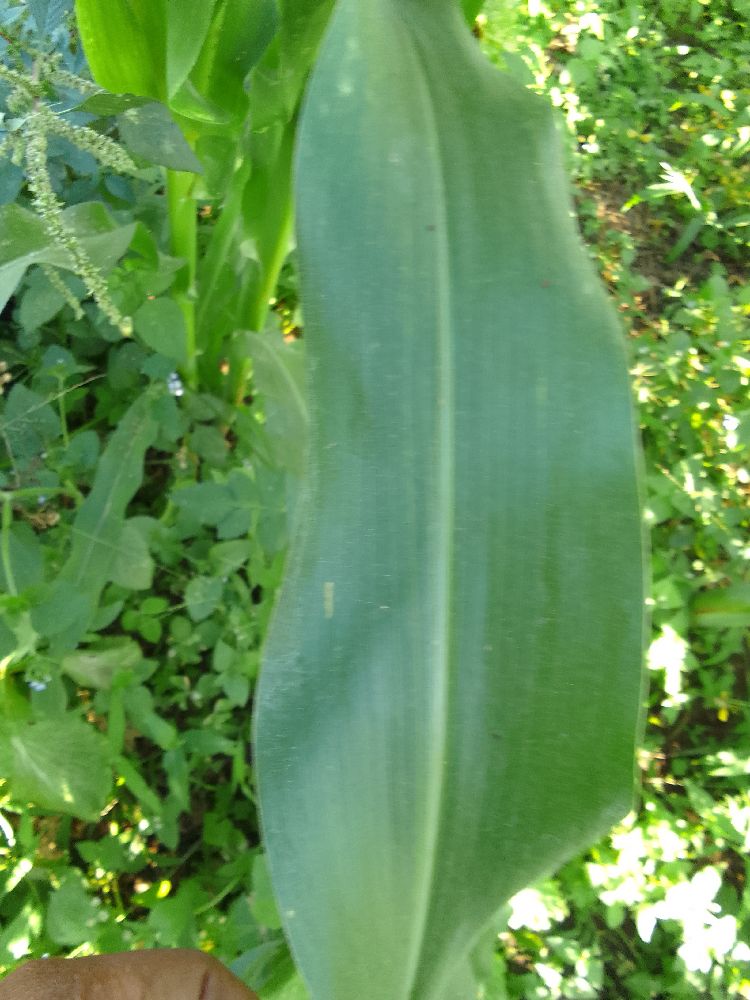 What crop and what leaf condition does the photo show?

maize, healthy
